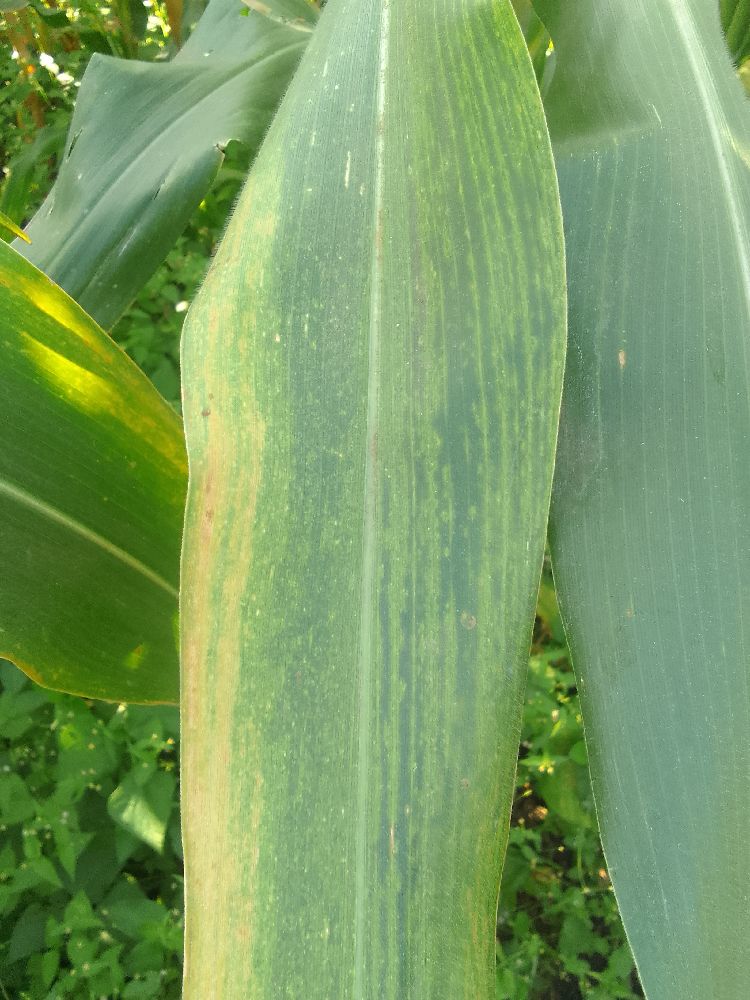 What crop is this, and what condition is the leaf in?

maize, maize lethal necrosis
